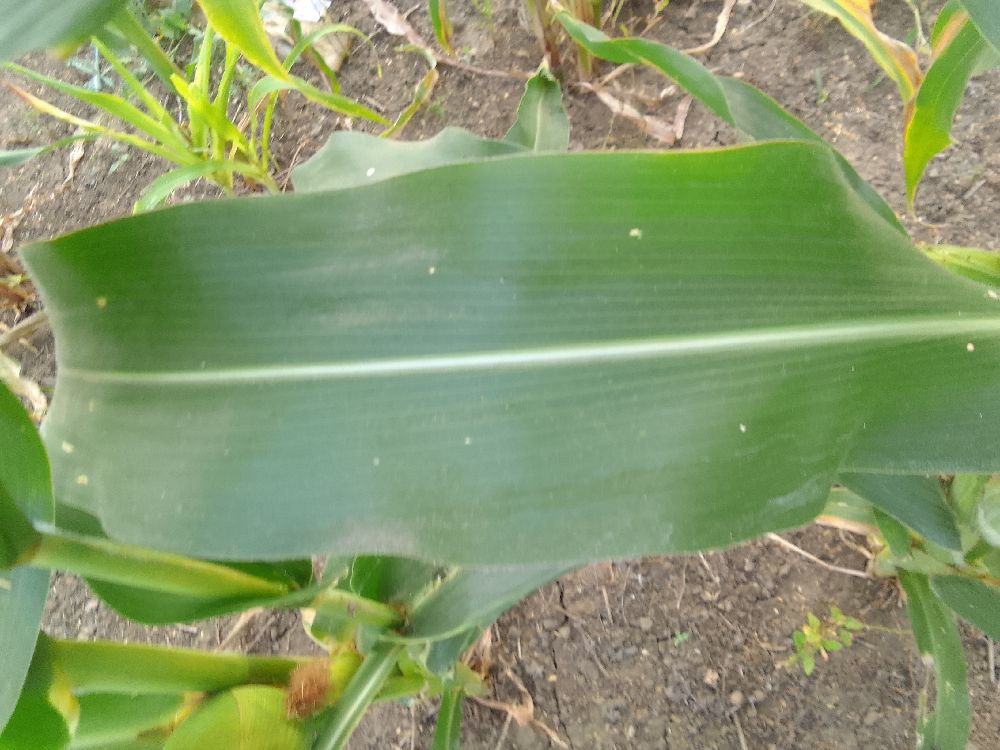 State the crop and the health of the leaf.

maize, healthy
